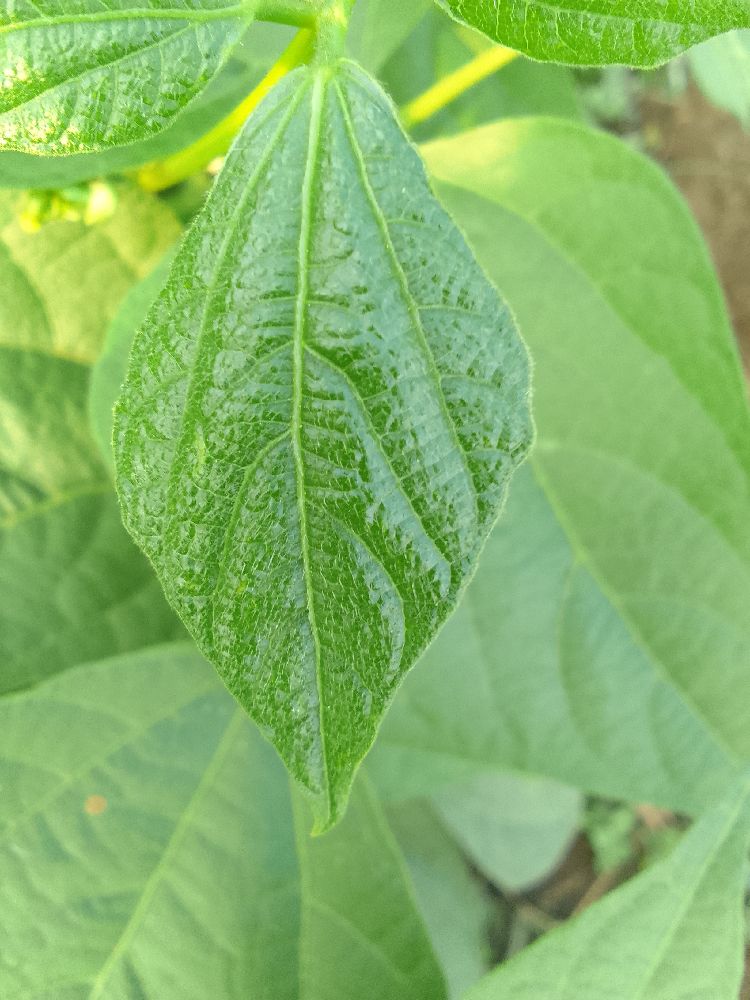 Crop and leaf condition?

common bean, healthy
